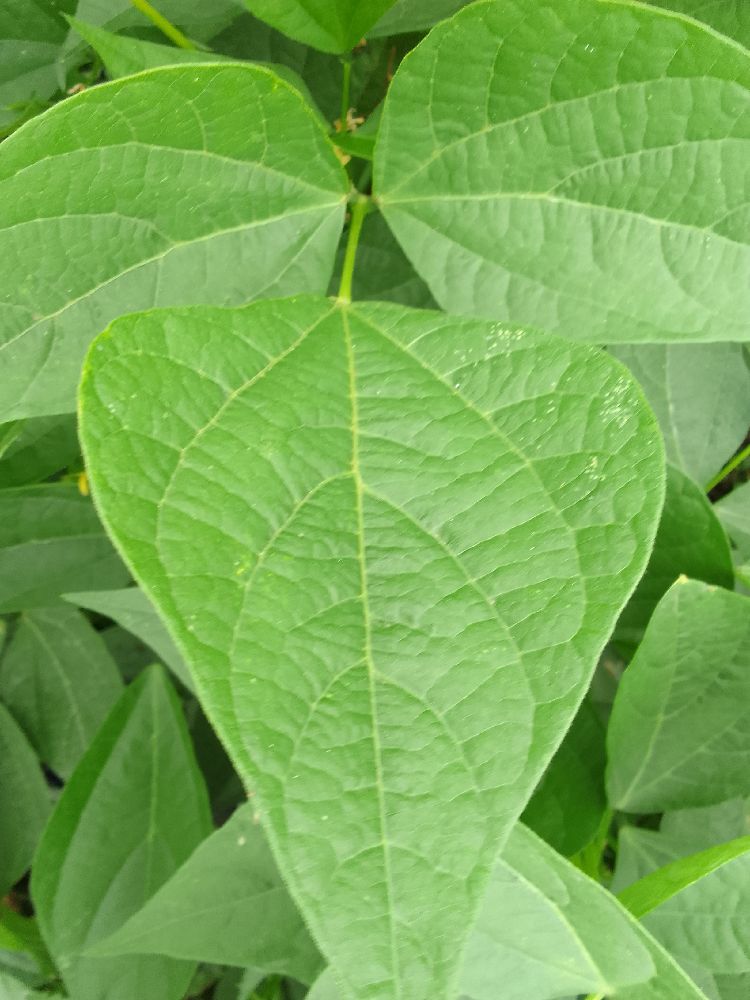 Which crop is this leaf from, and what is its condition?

common bean, healthy
